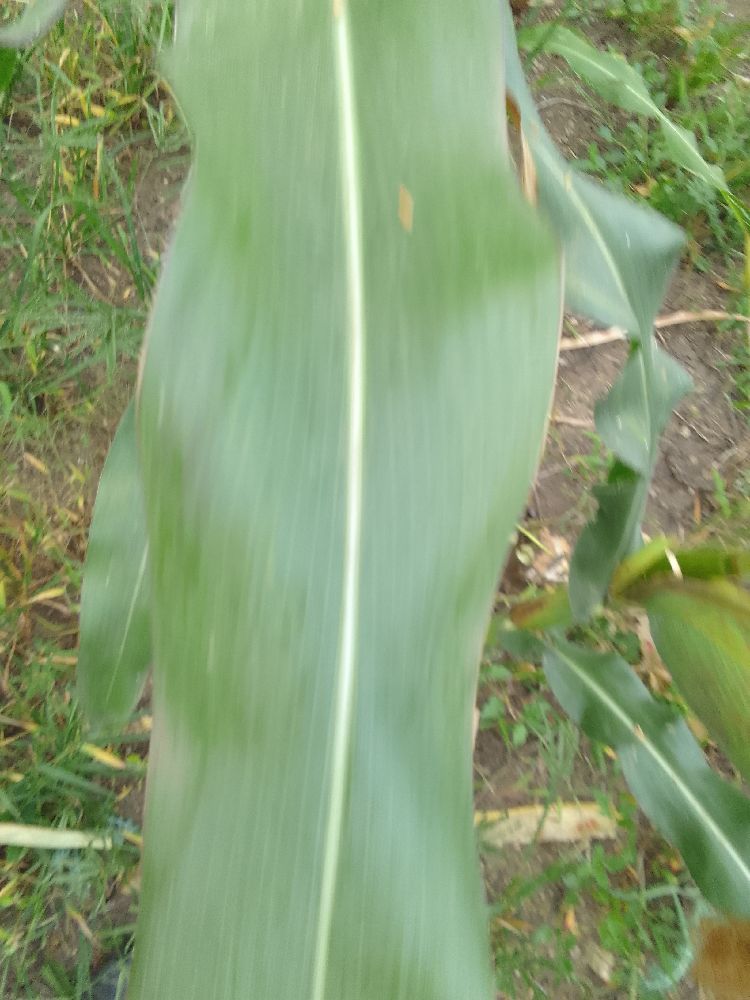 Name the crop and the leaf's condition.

maize, healthy
